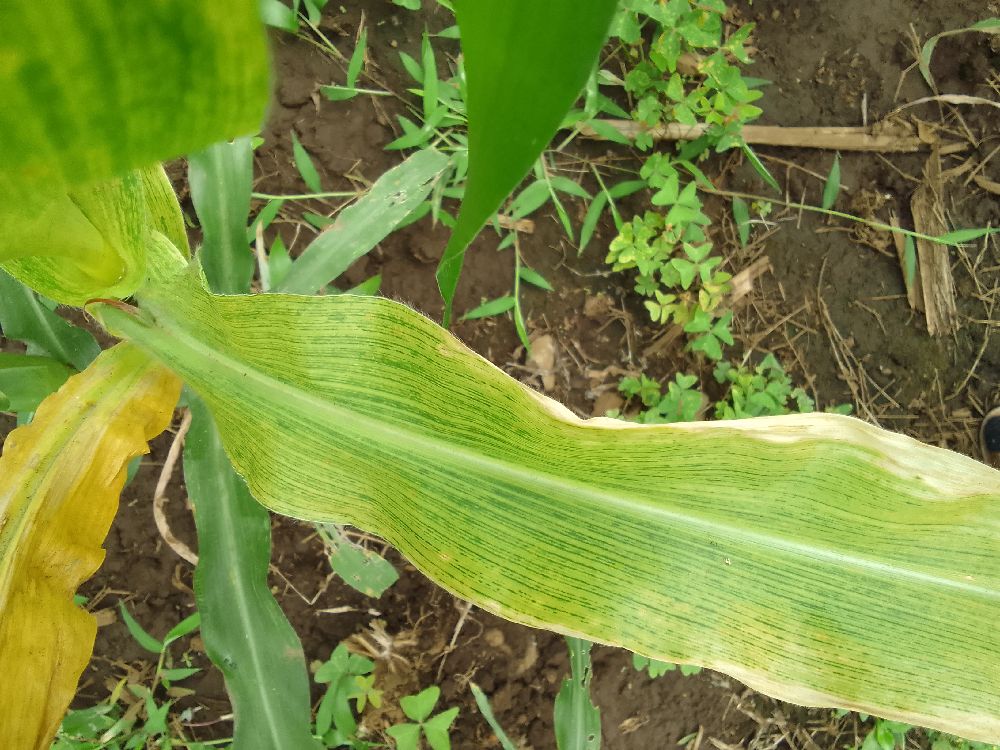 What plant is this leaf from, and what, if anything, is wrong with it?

maize, maize lethal necrosis
